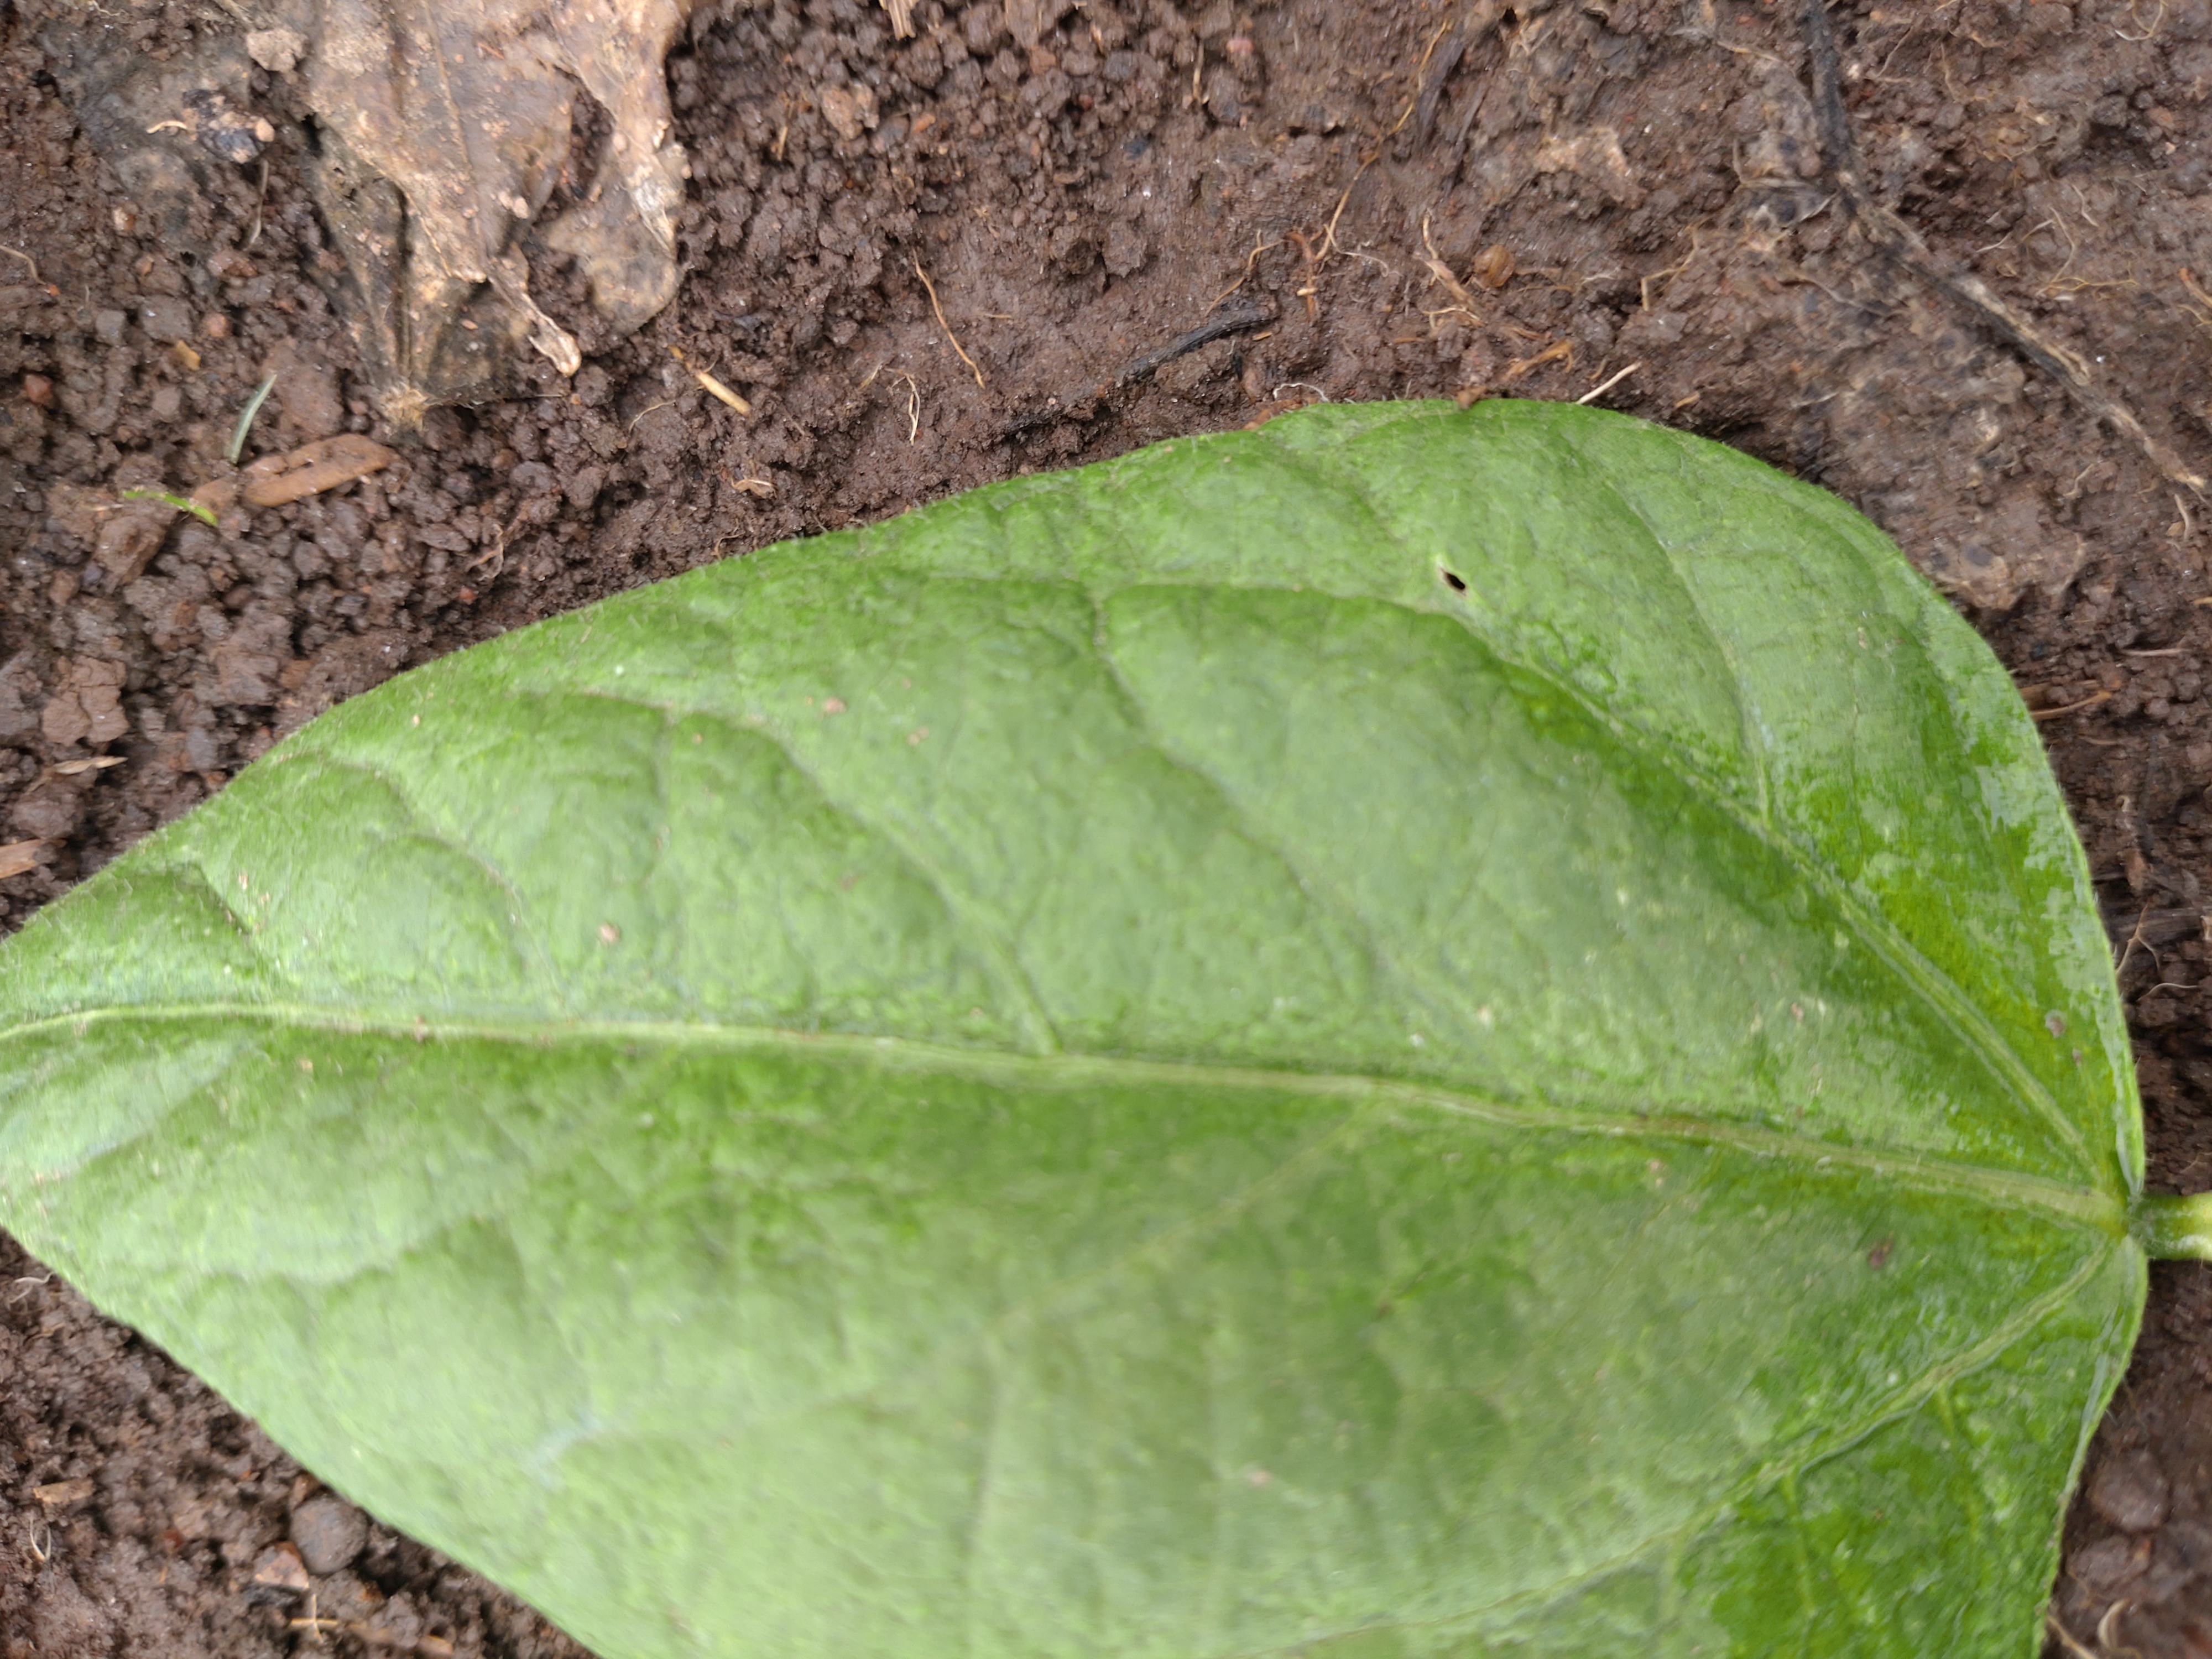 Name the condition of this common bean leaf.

healthy
